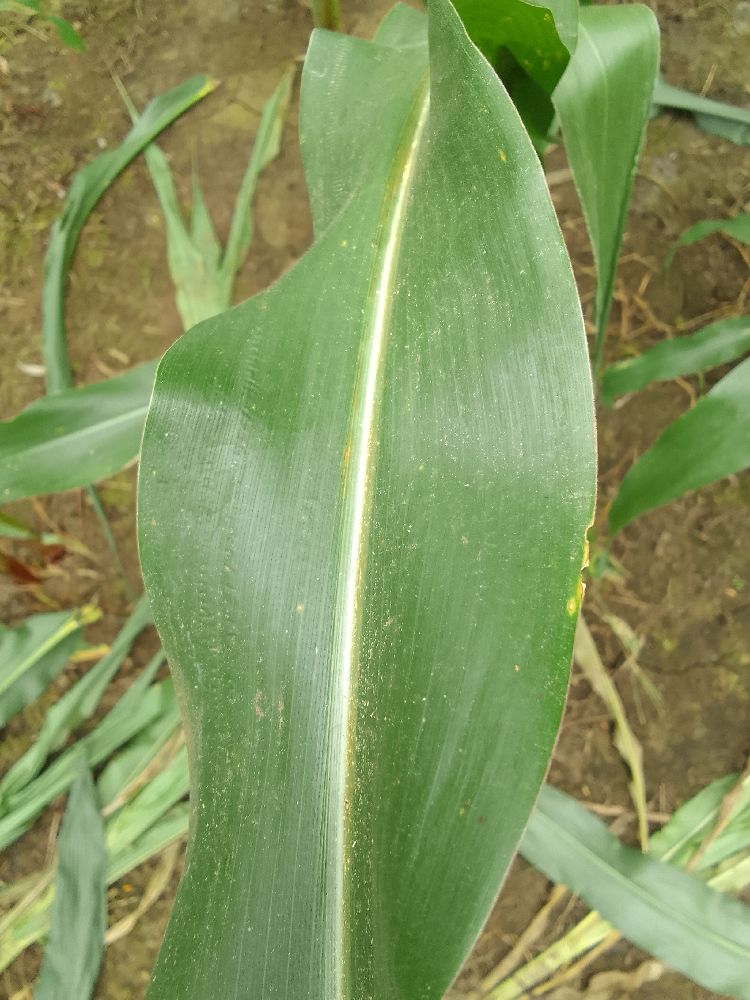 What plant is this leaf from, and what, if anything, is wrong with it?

maize, healthy
